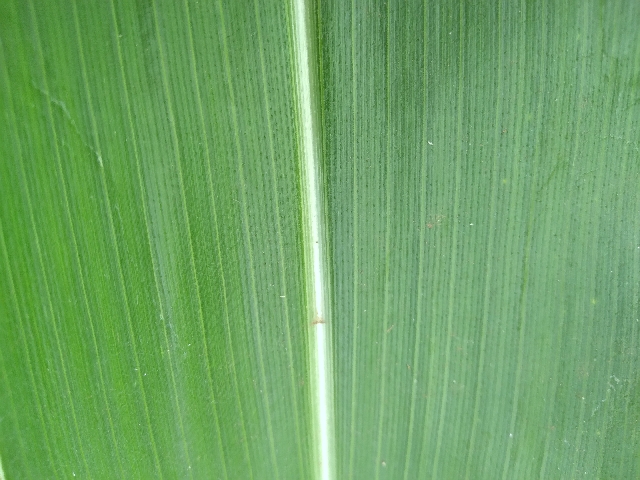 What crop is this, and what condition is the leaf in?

maize, healthy
